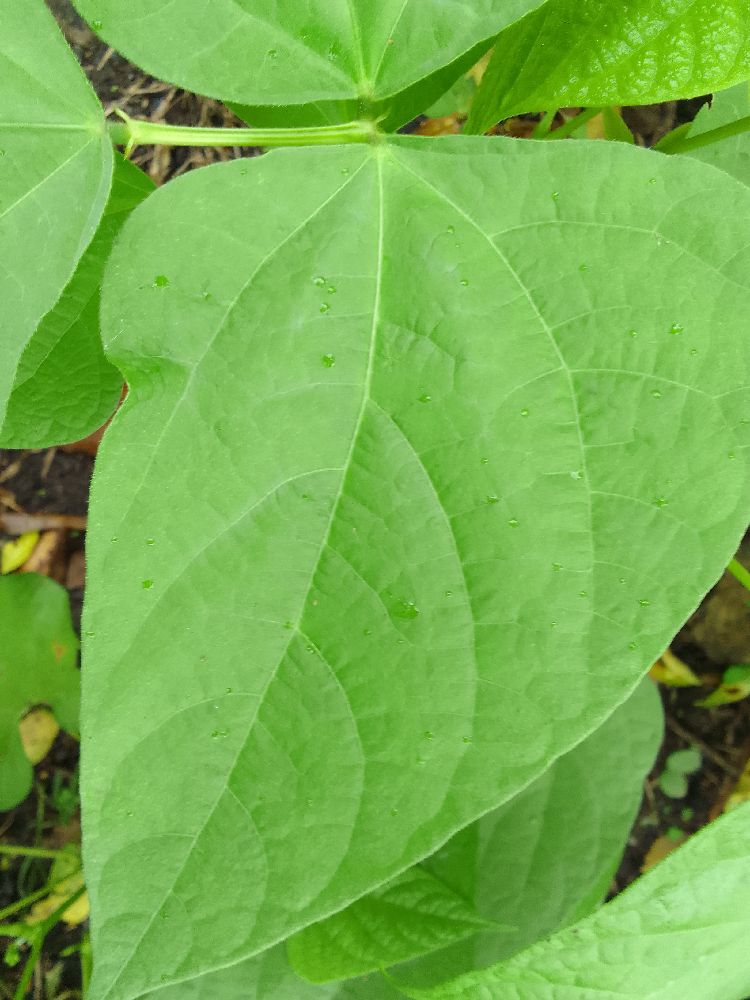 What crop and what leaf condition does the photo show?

common bean, healthy
